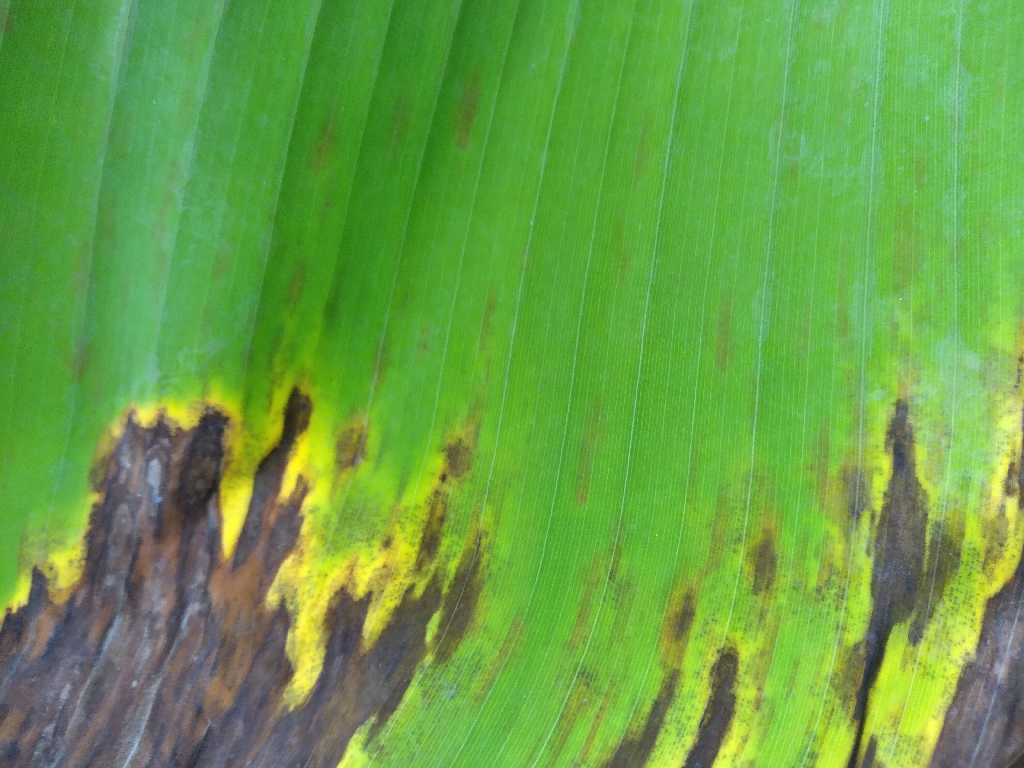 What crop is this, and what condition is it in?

banana, black sigatoka
